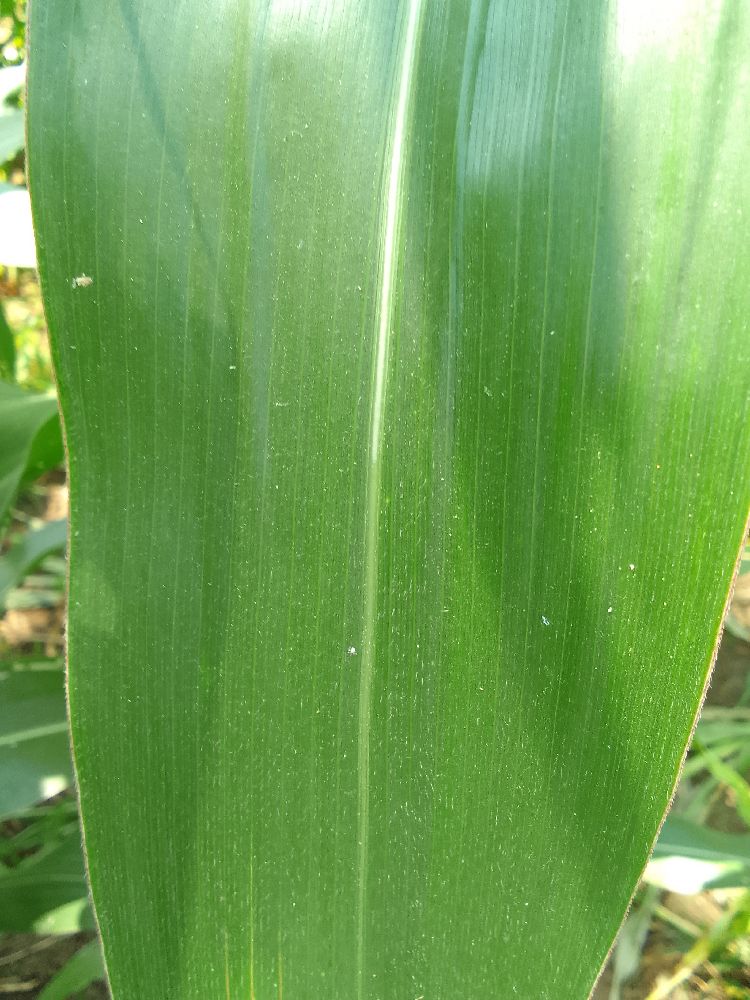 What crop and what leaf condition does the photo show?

maize, healthy
